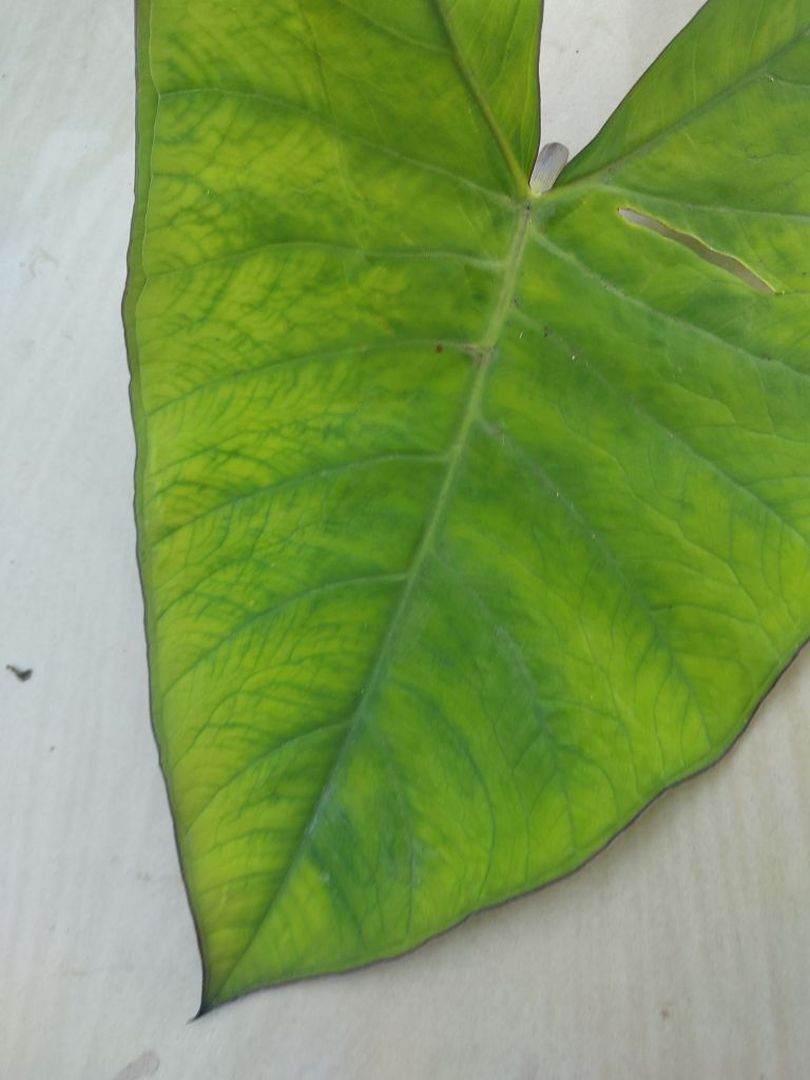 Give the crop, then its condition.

taro, mosaic
